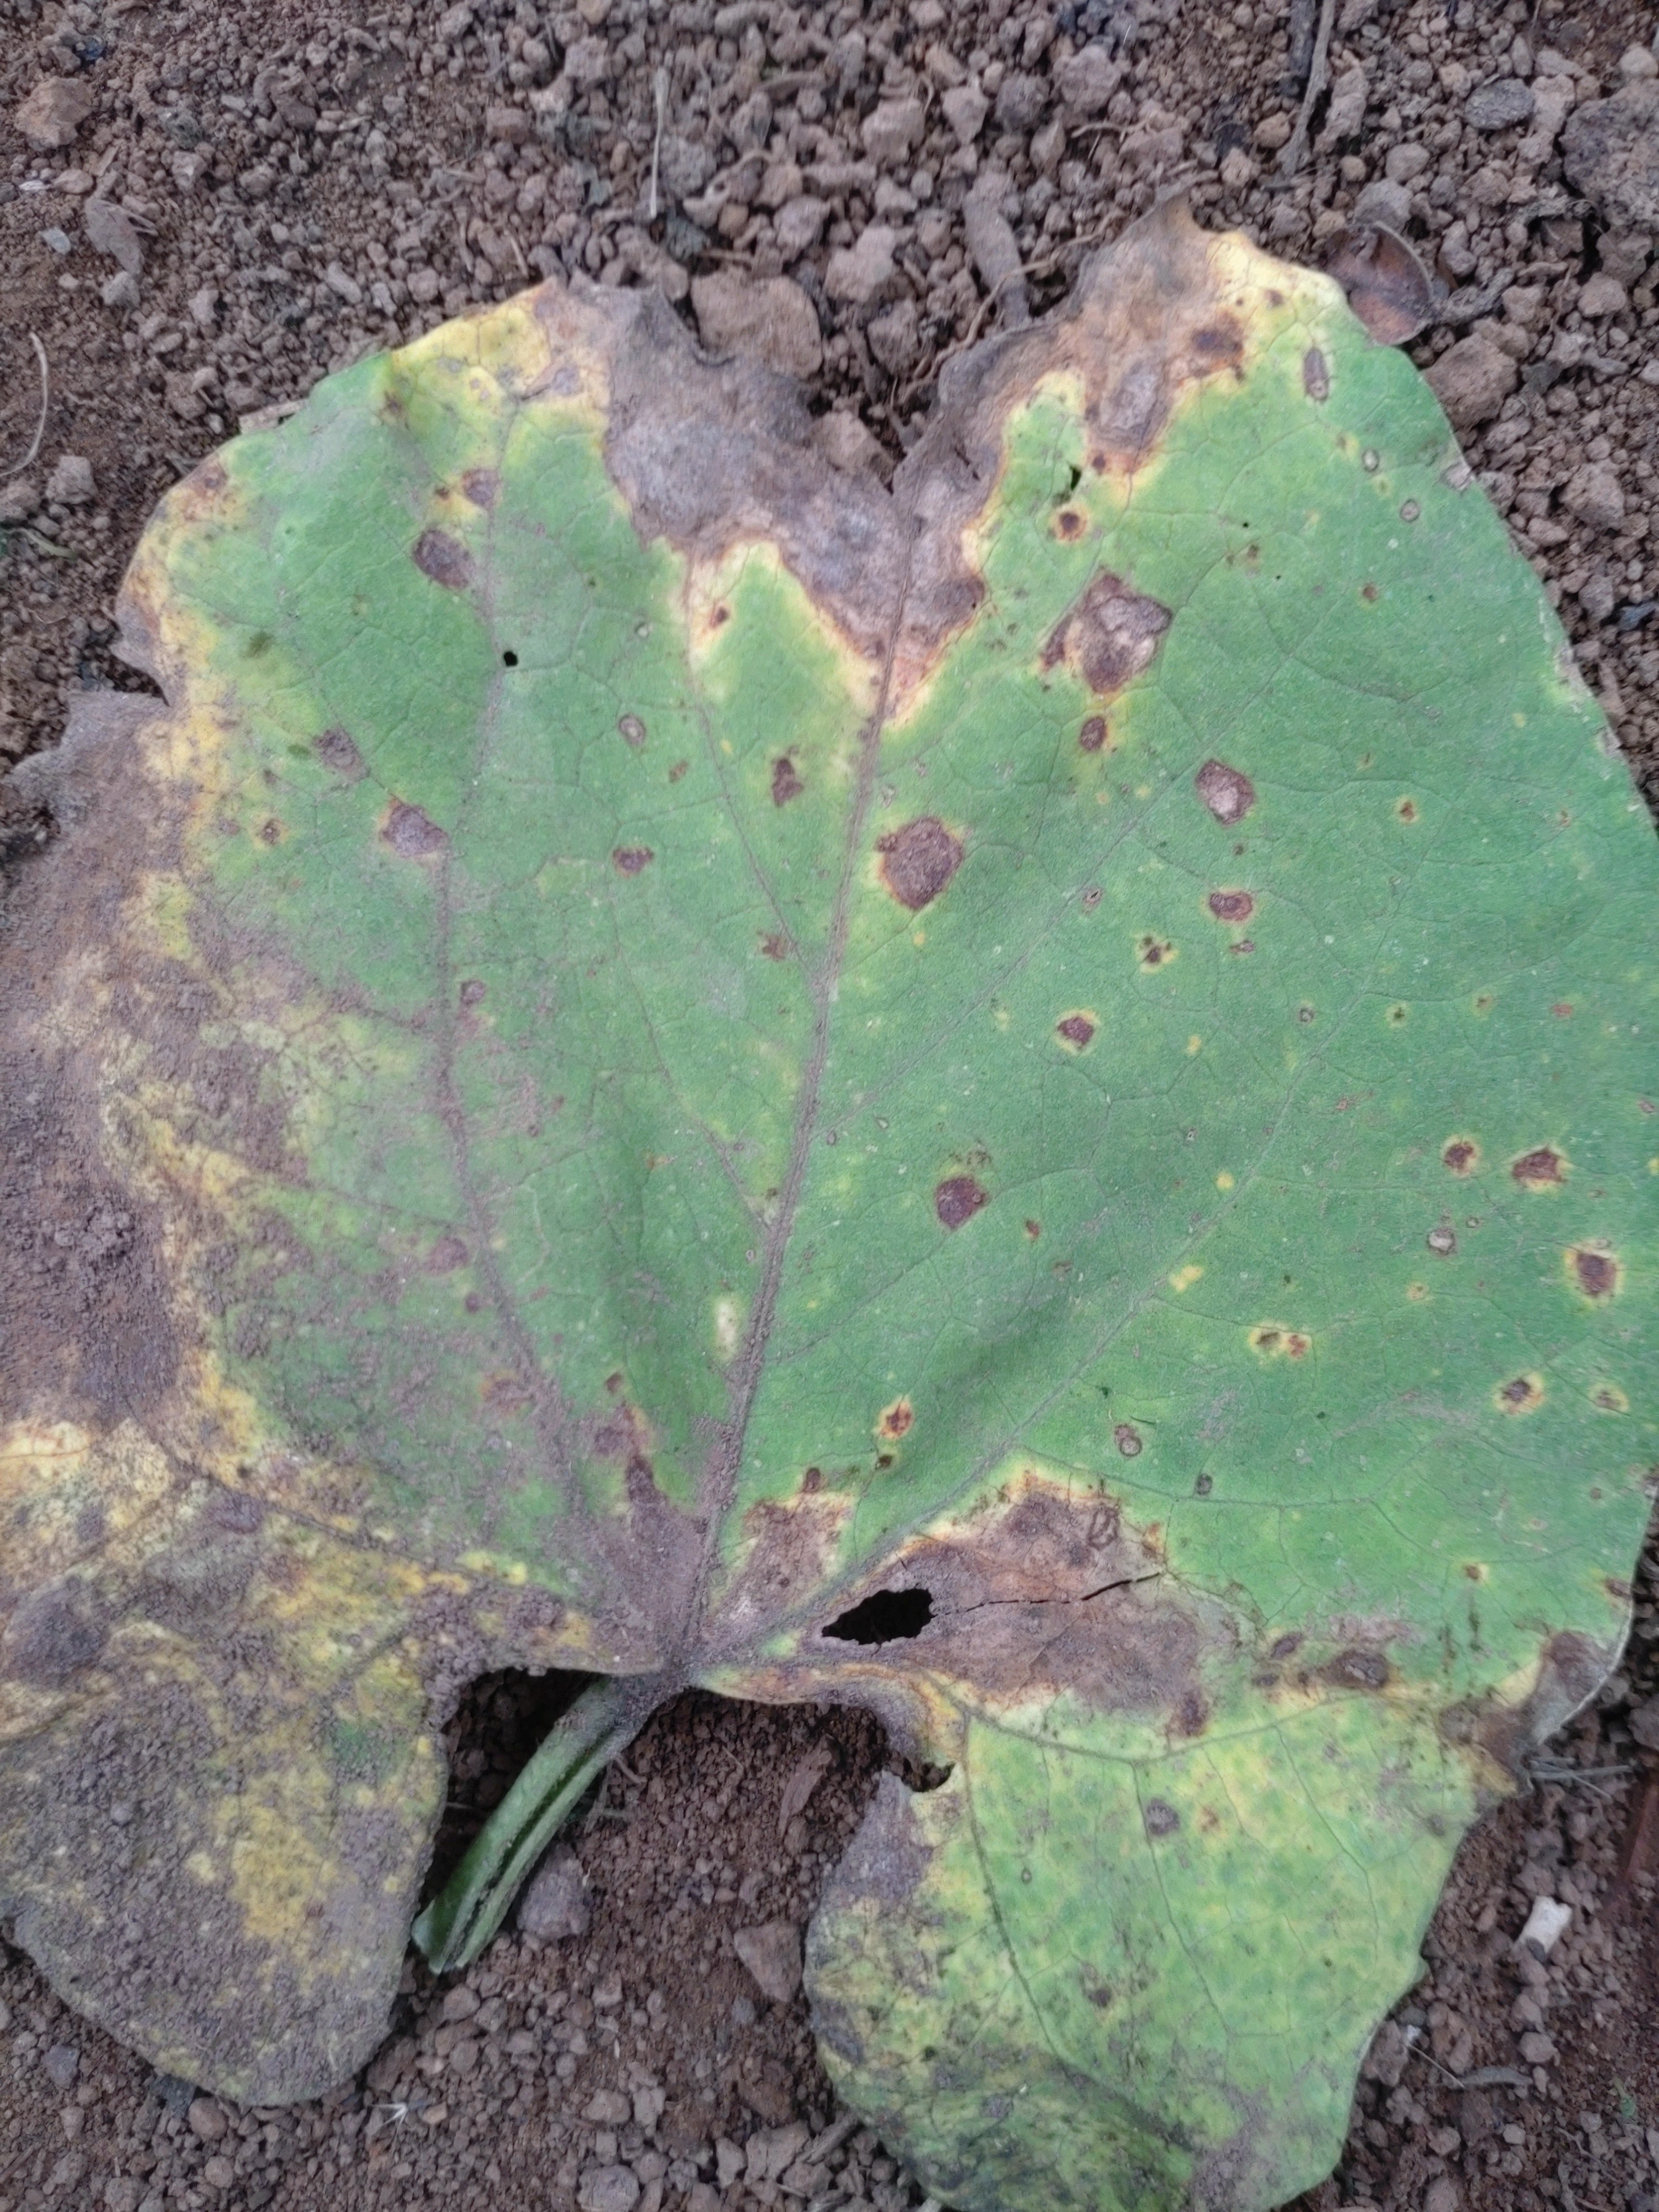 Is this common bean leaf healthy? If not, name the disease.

anthracnose
